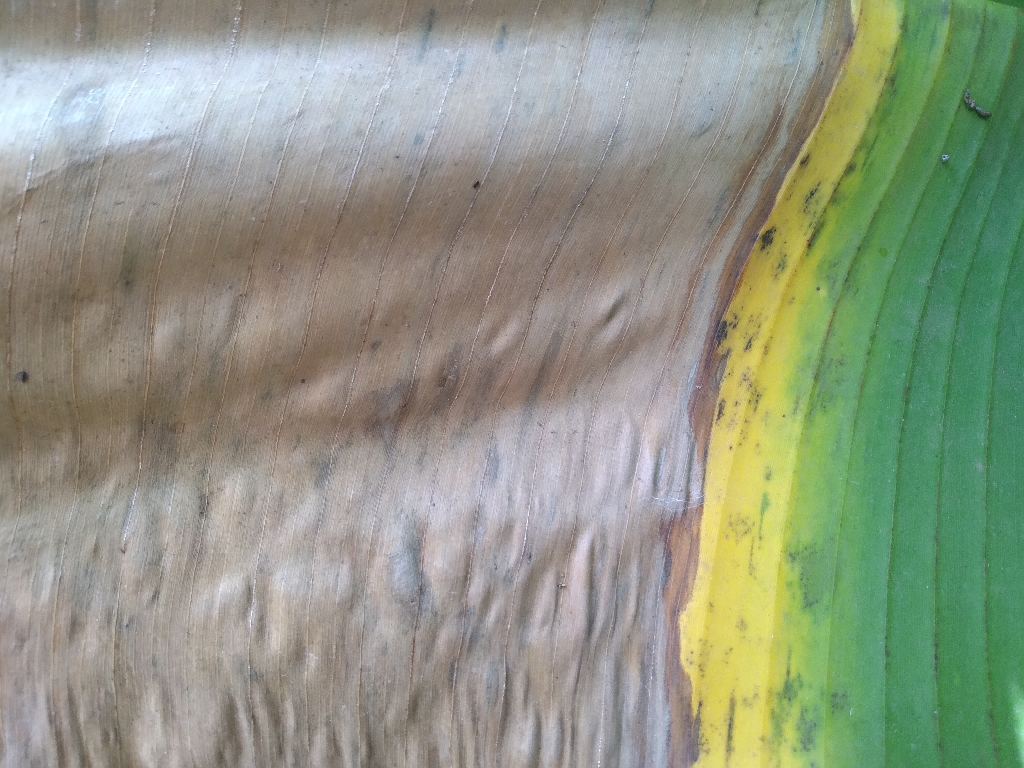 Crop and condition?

banana, black sigatoka
